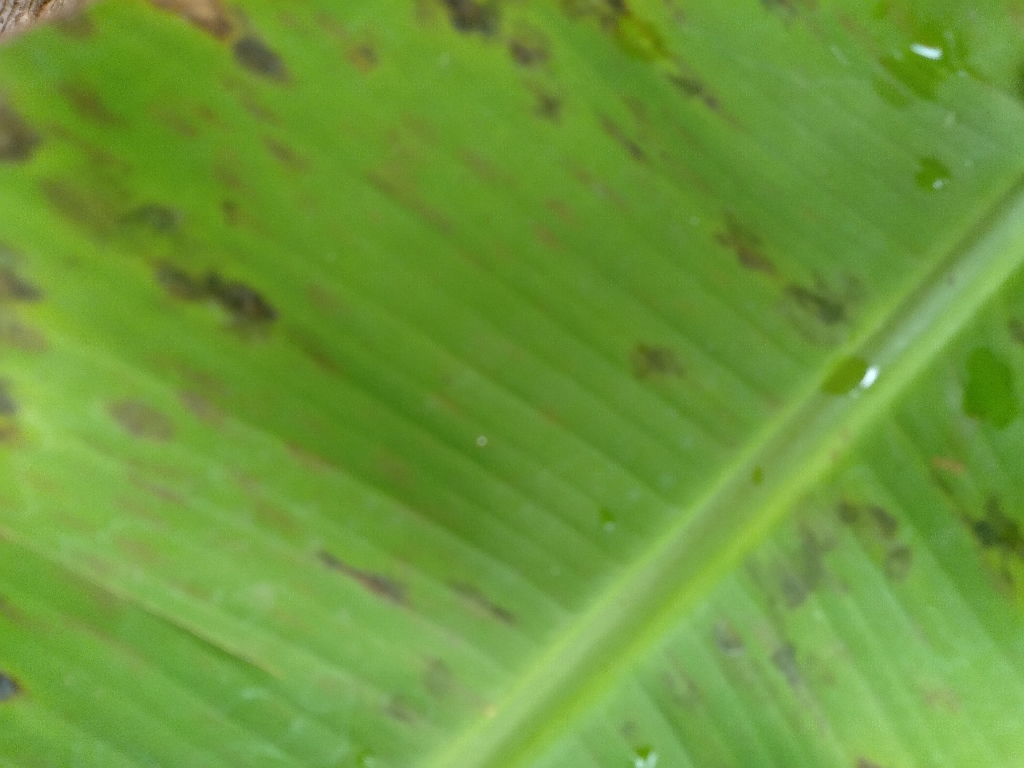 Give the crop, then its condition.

banana, black sigatoka
